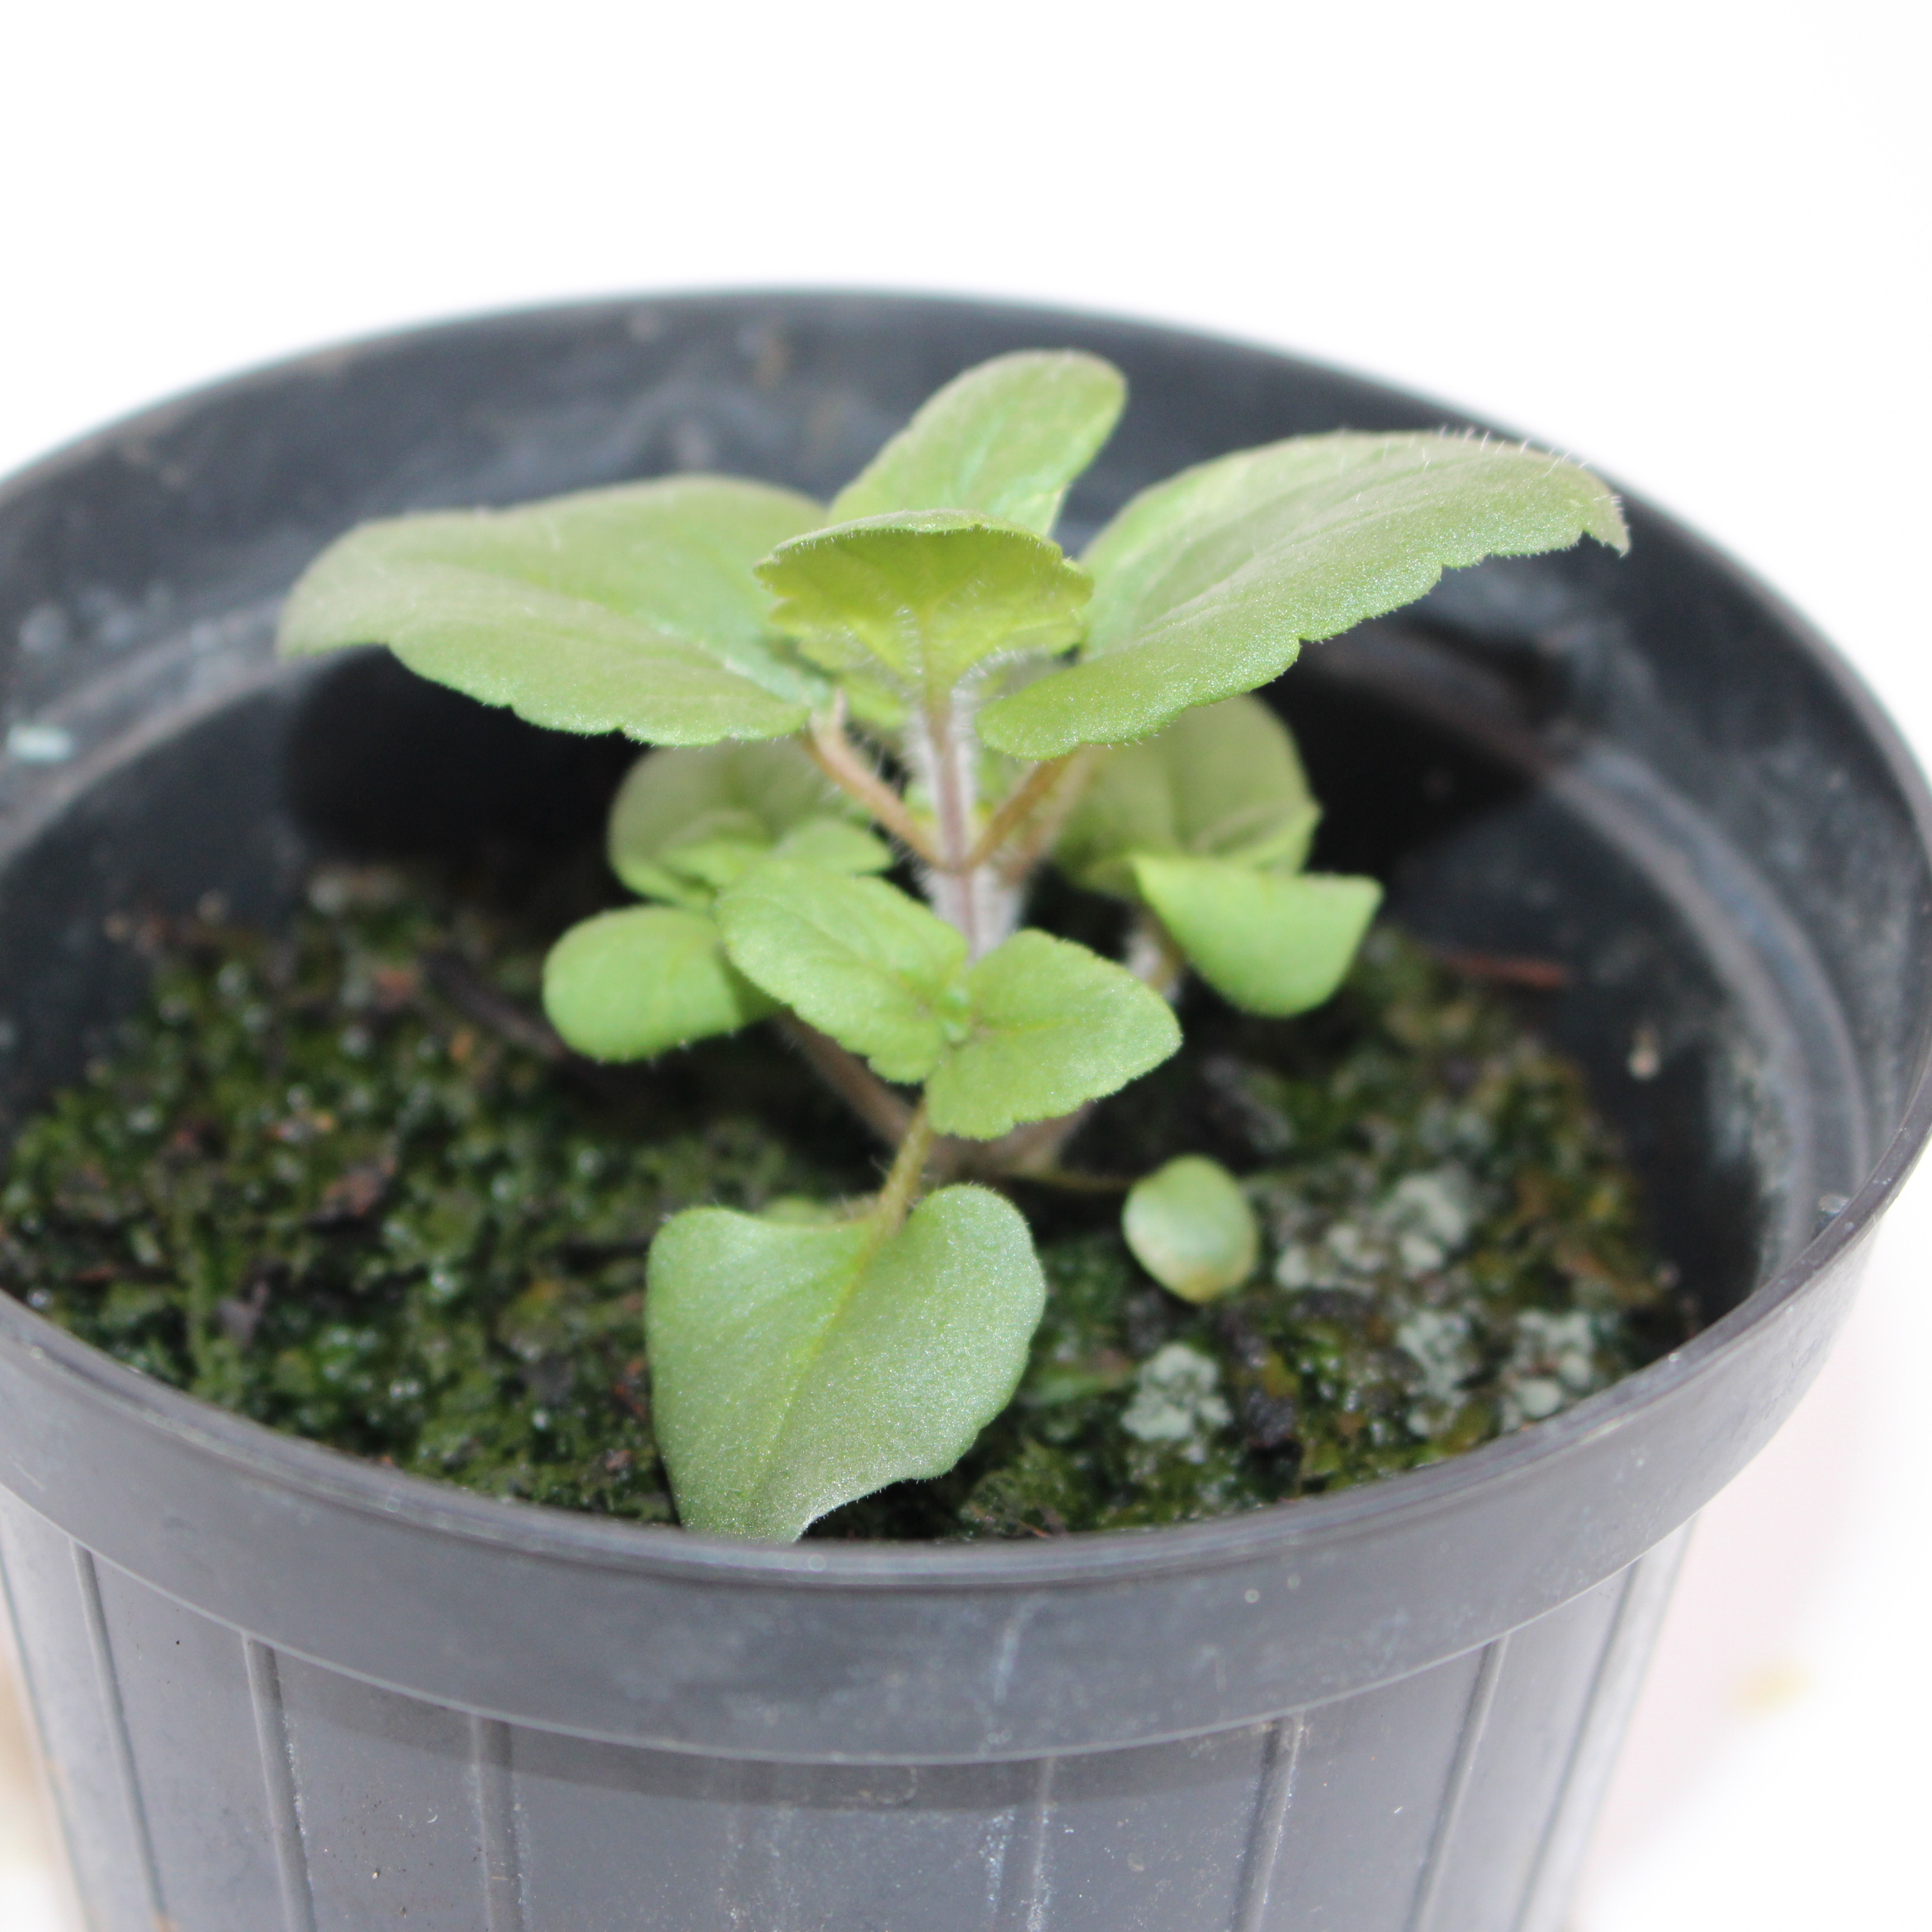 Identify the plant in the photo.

Veronica persica
